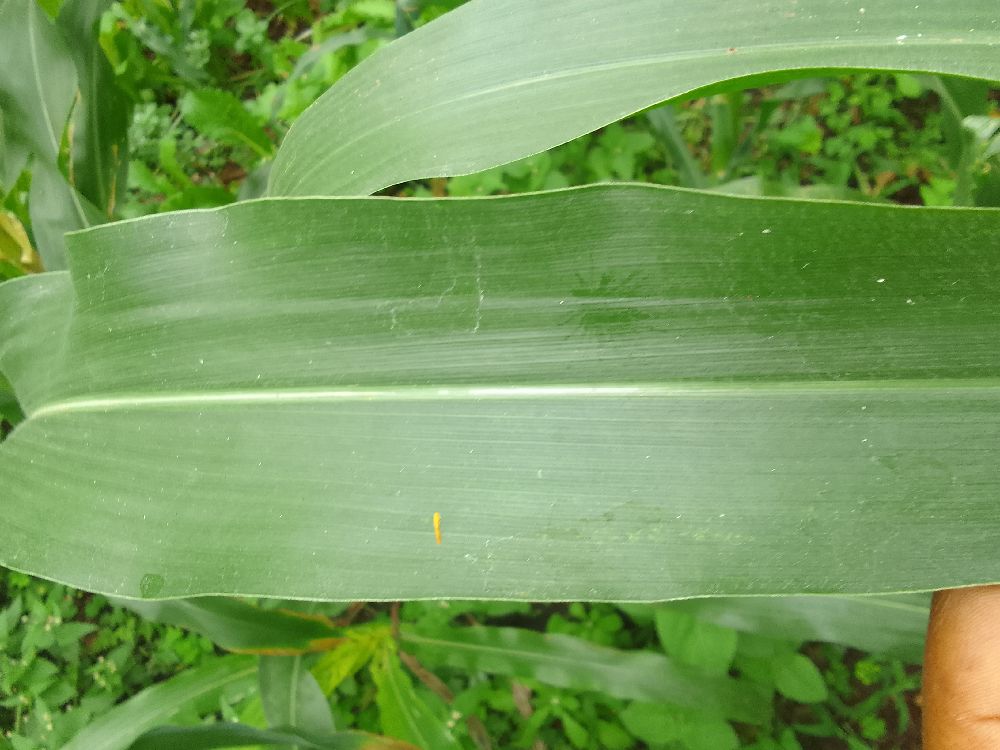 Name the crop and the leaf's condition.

maize, healthy
